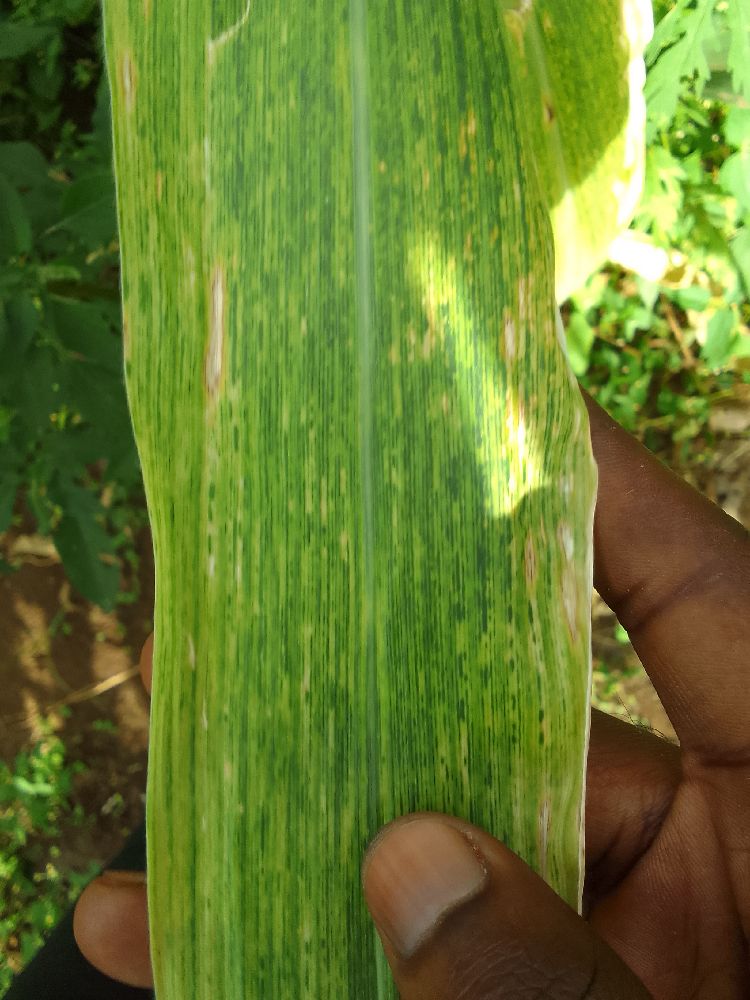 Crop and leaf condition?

maize, maize lethal necrosis
